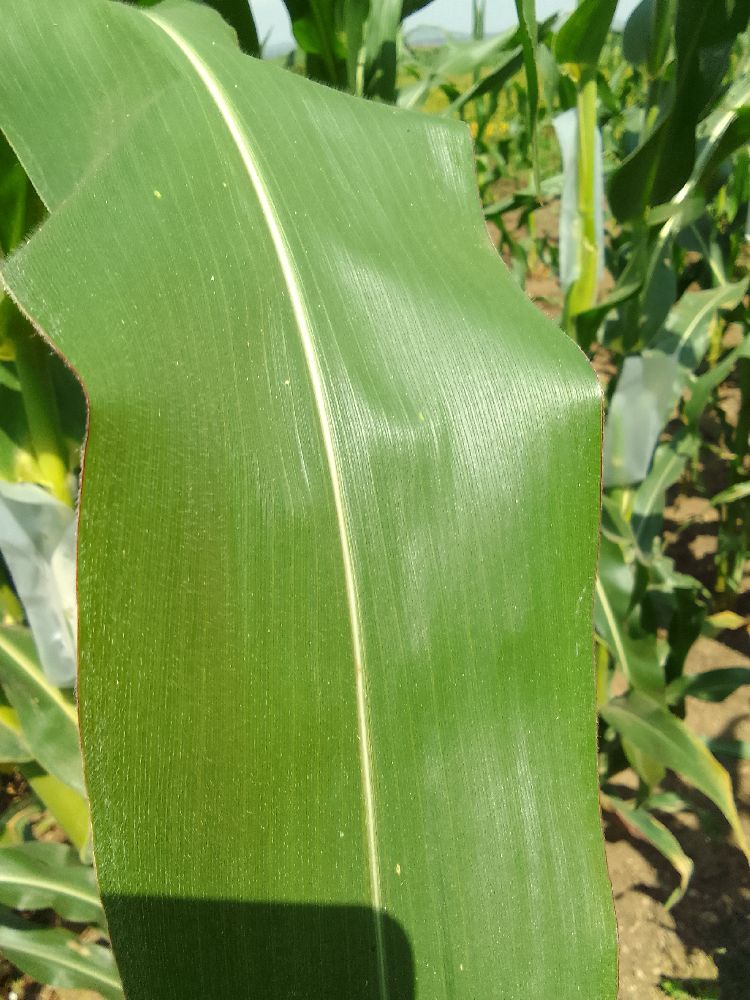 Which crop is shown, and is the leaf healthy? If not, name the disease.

maize, healthy
